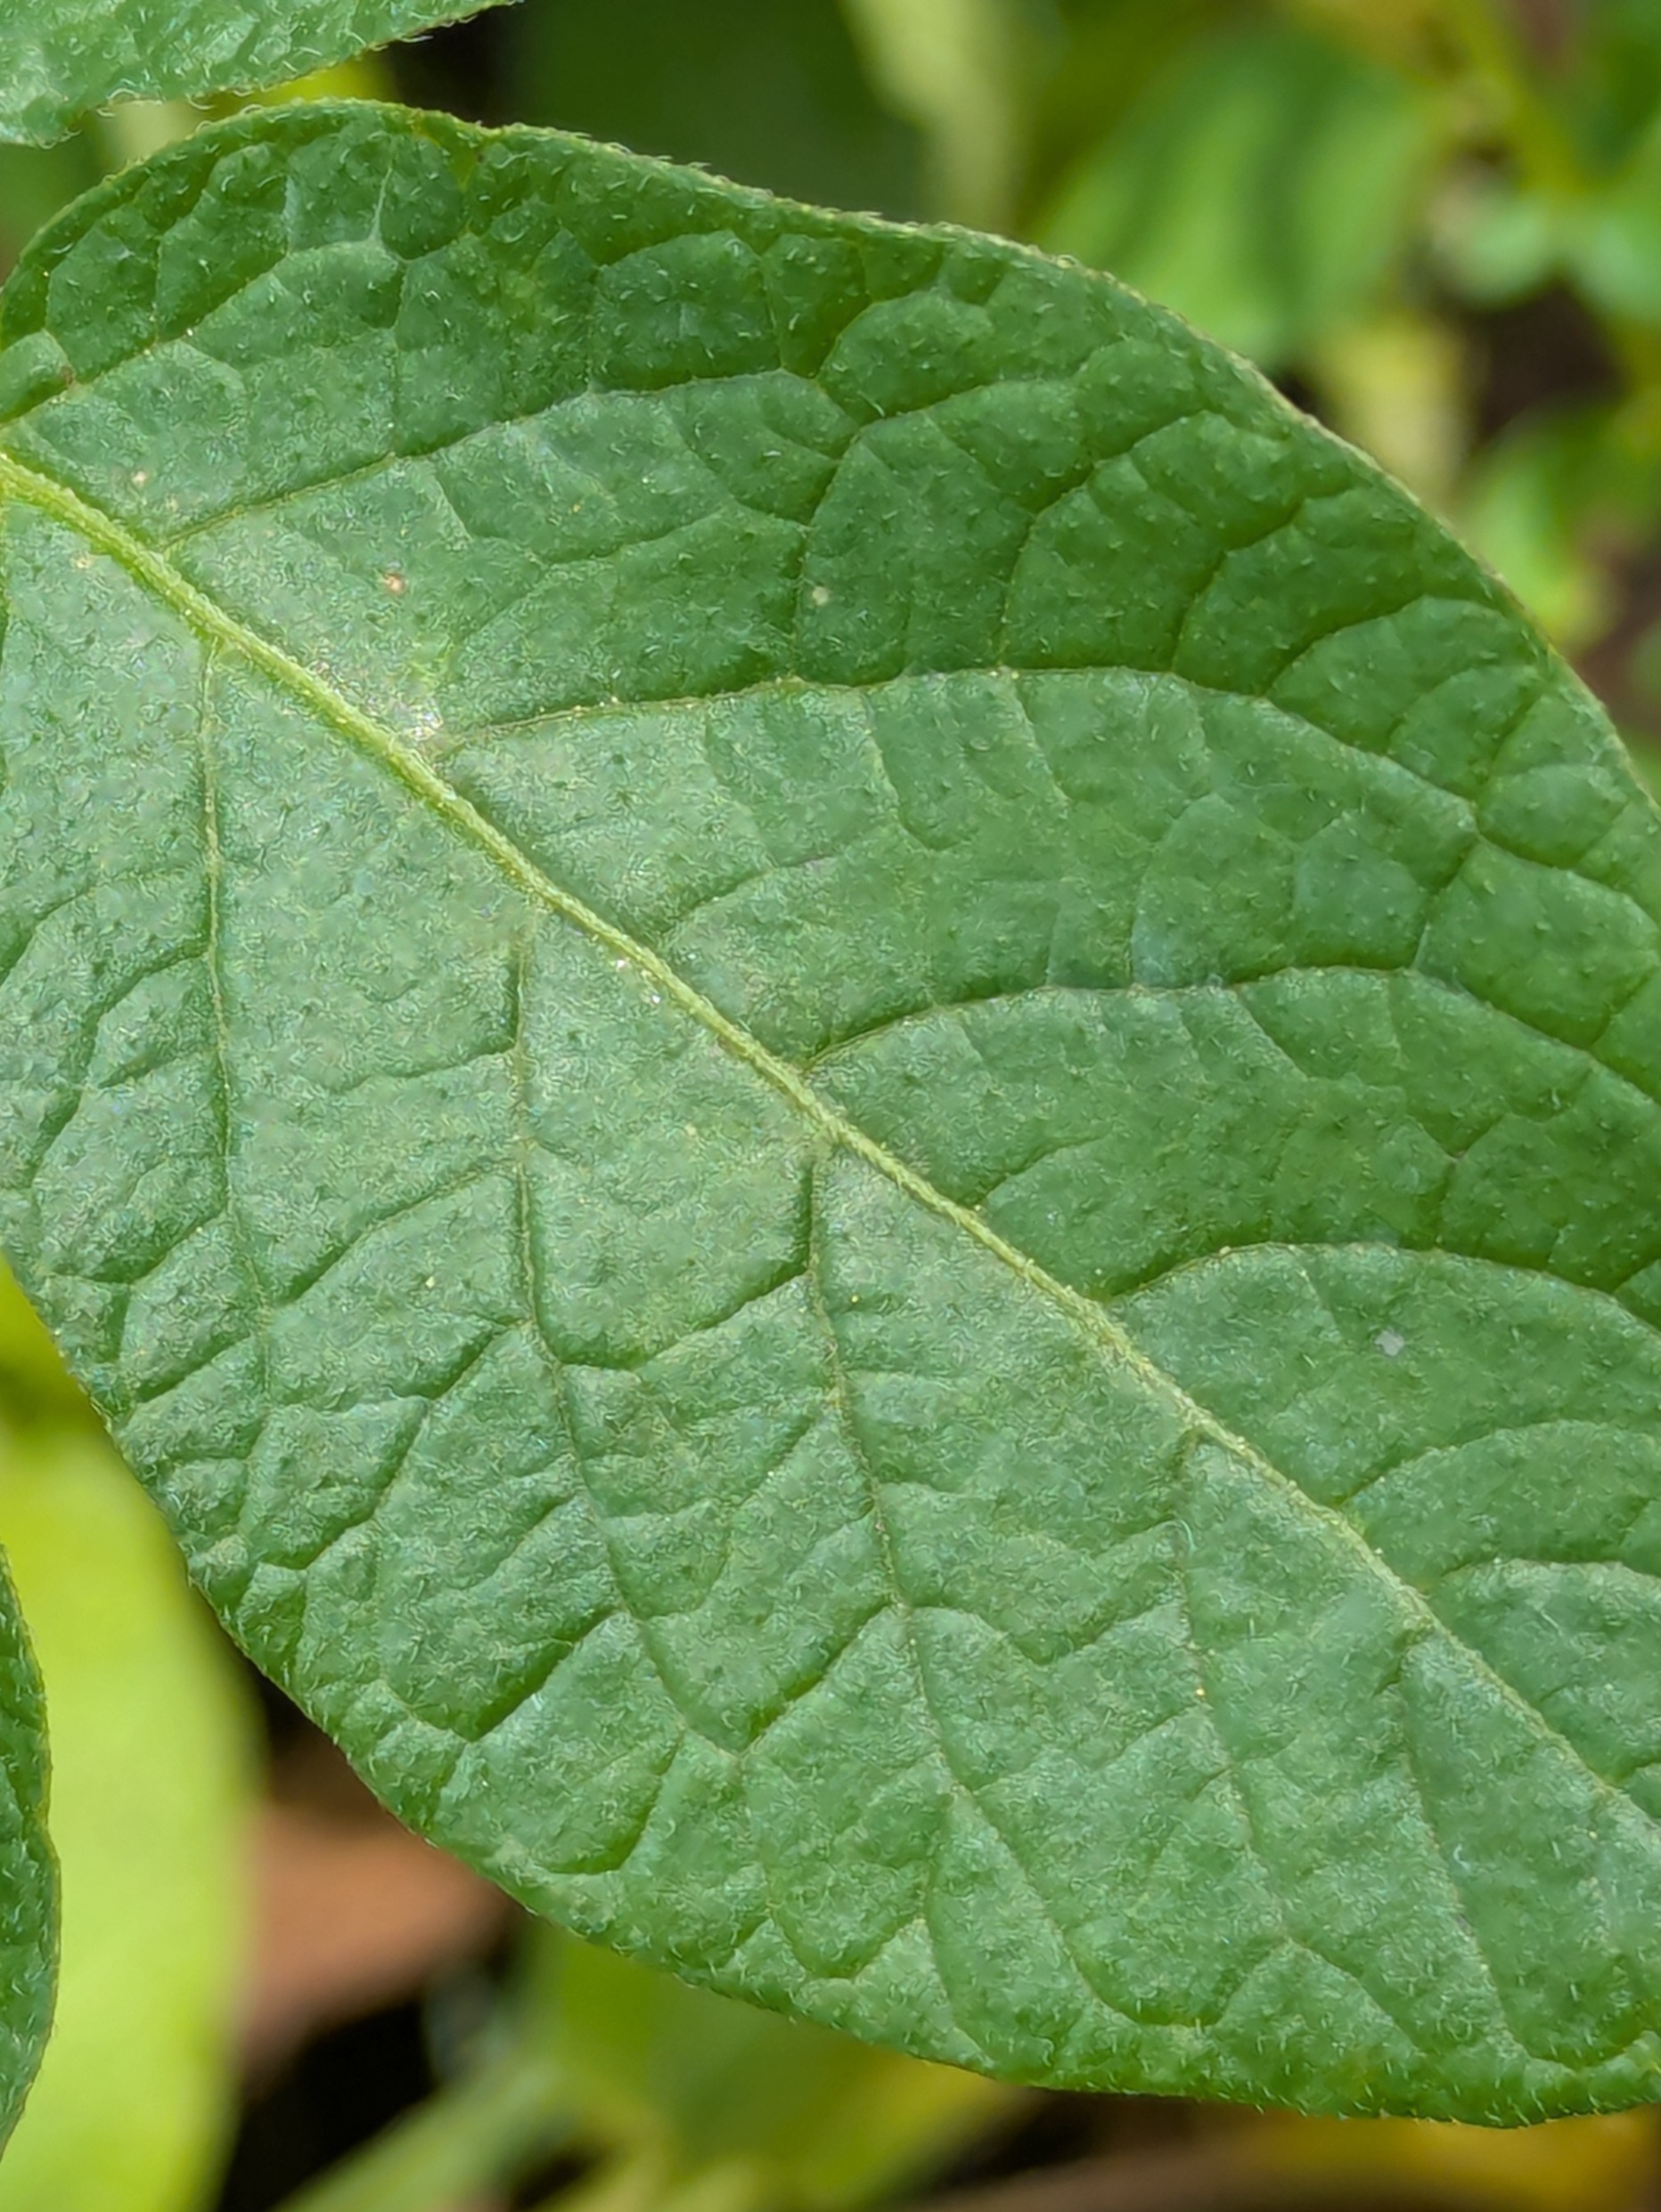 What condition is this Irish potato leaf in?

healthy
